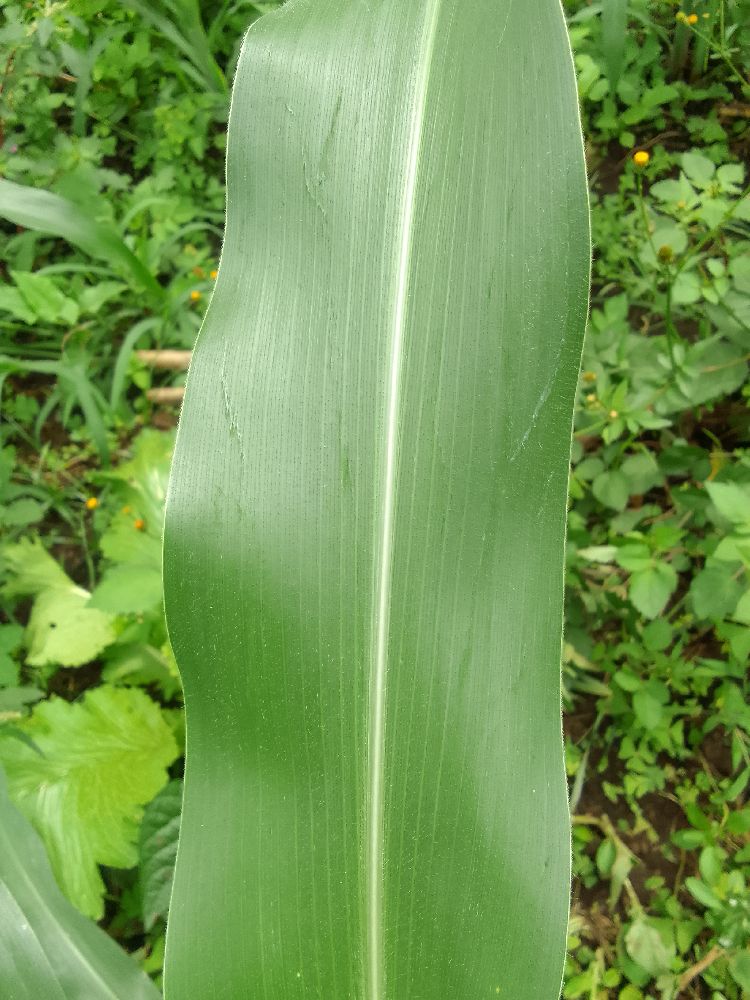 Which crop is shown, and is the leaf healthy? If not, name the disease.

maize, healthy
